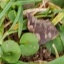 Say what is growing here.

grass
